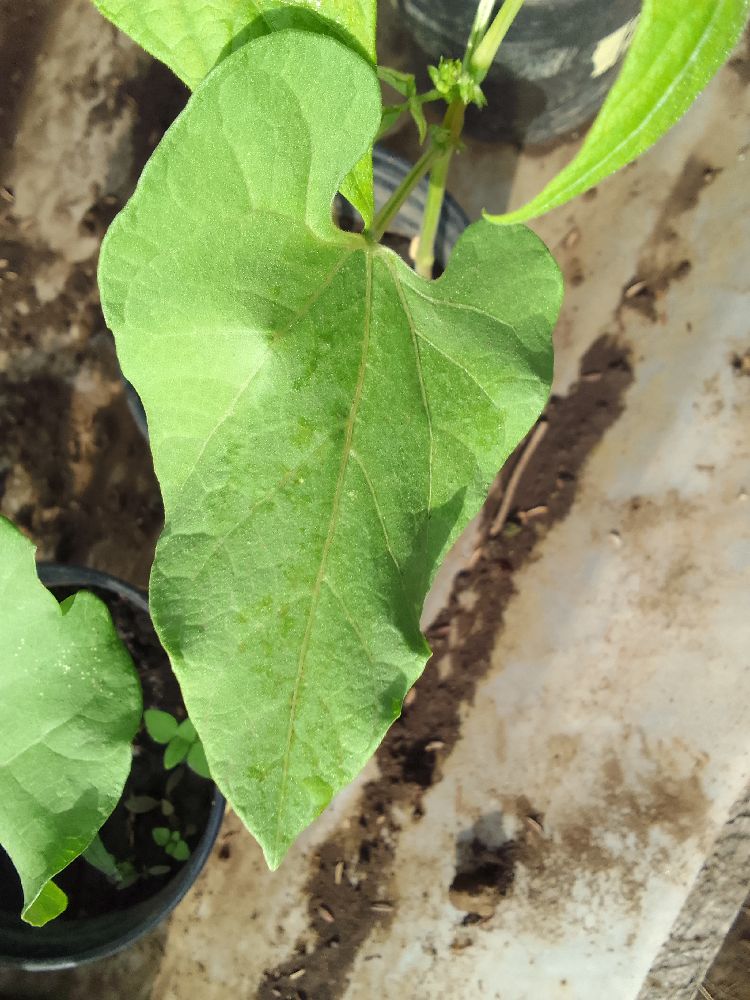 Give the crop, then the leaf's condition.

common bean, healthy
